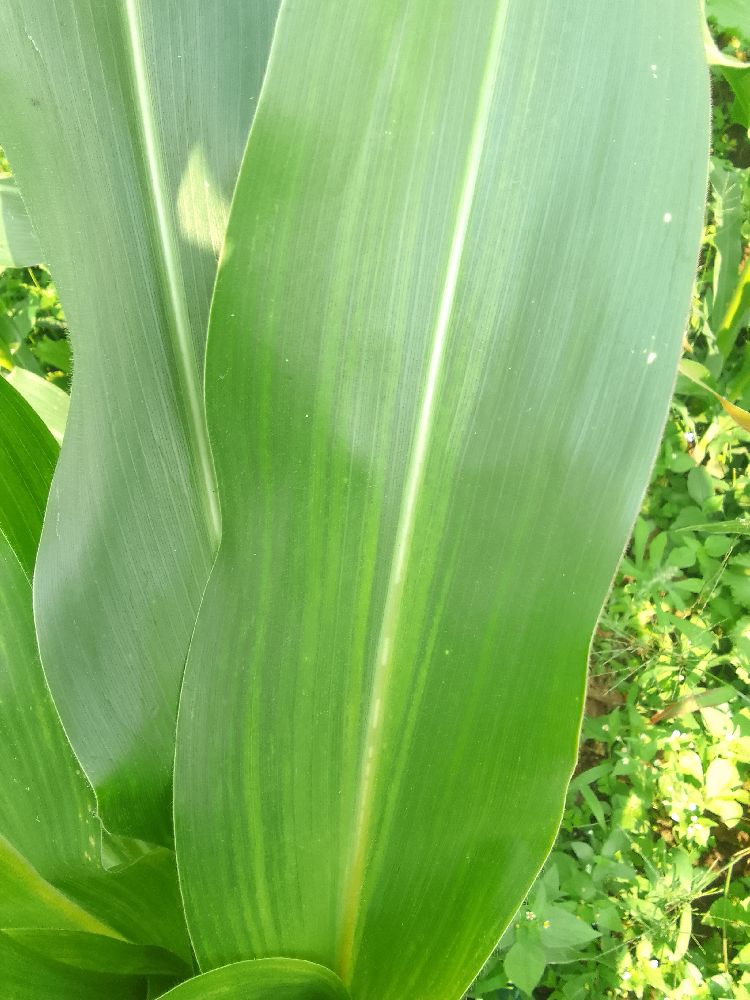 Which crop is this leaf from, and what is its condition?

maize, healthy
